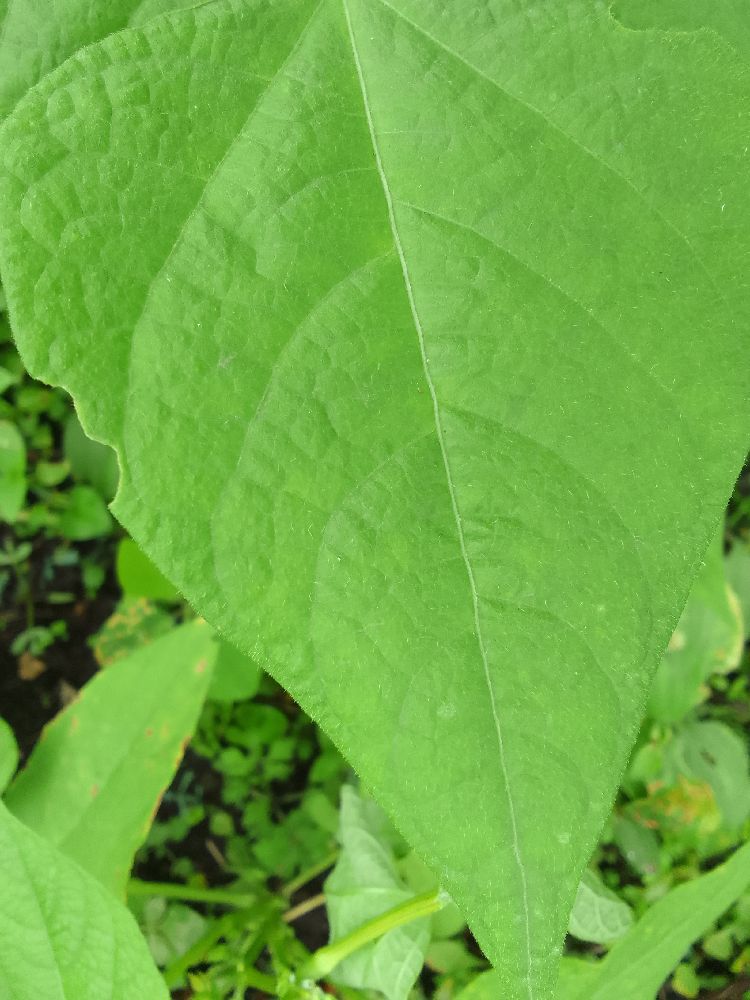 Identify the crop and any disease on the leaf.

common bean, healthy
